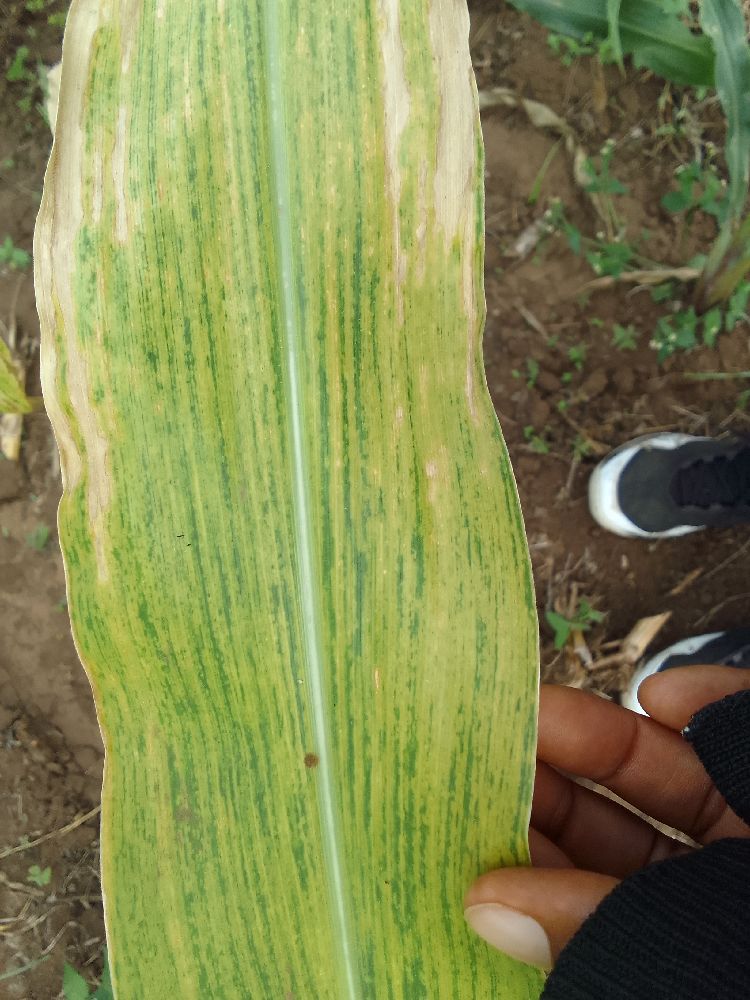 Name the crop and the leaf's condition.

maize, maize lethal necrosis
